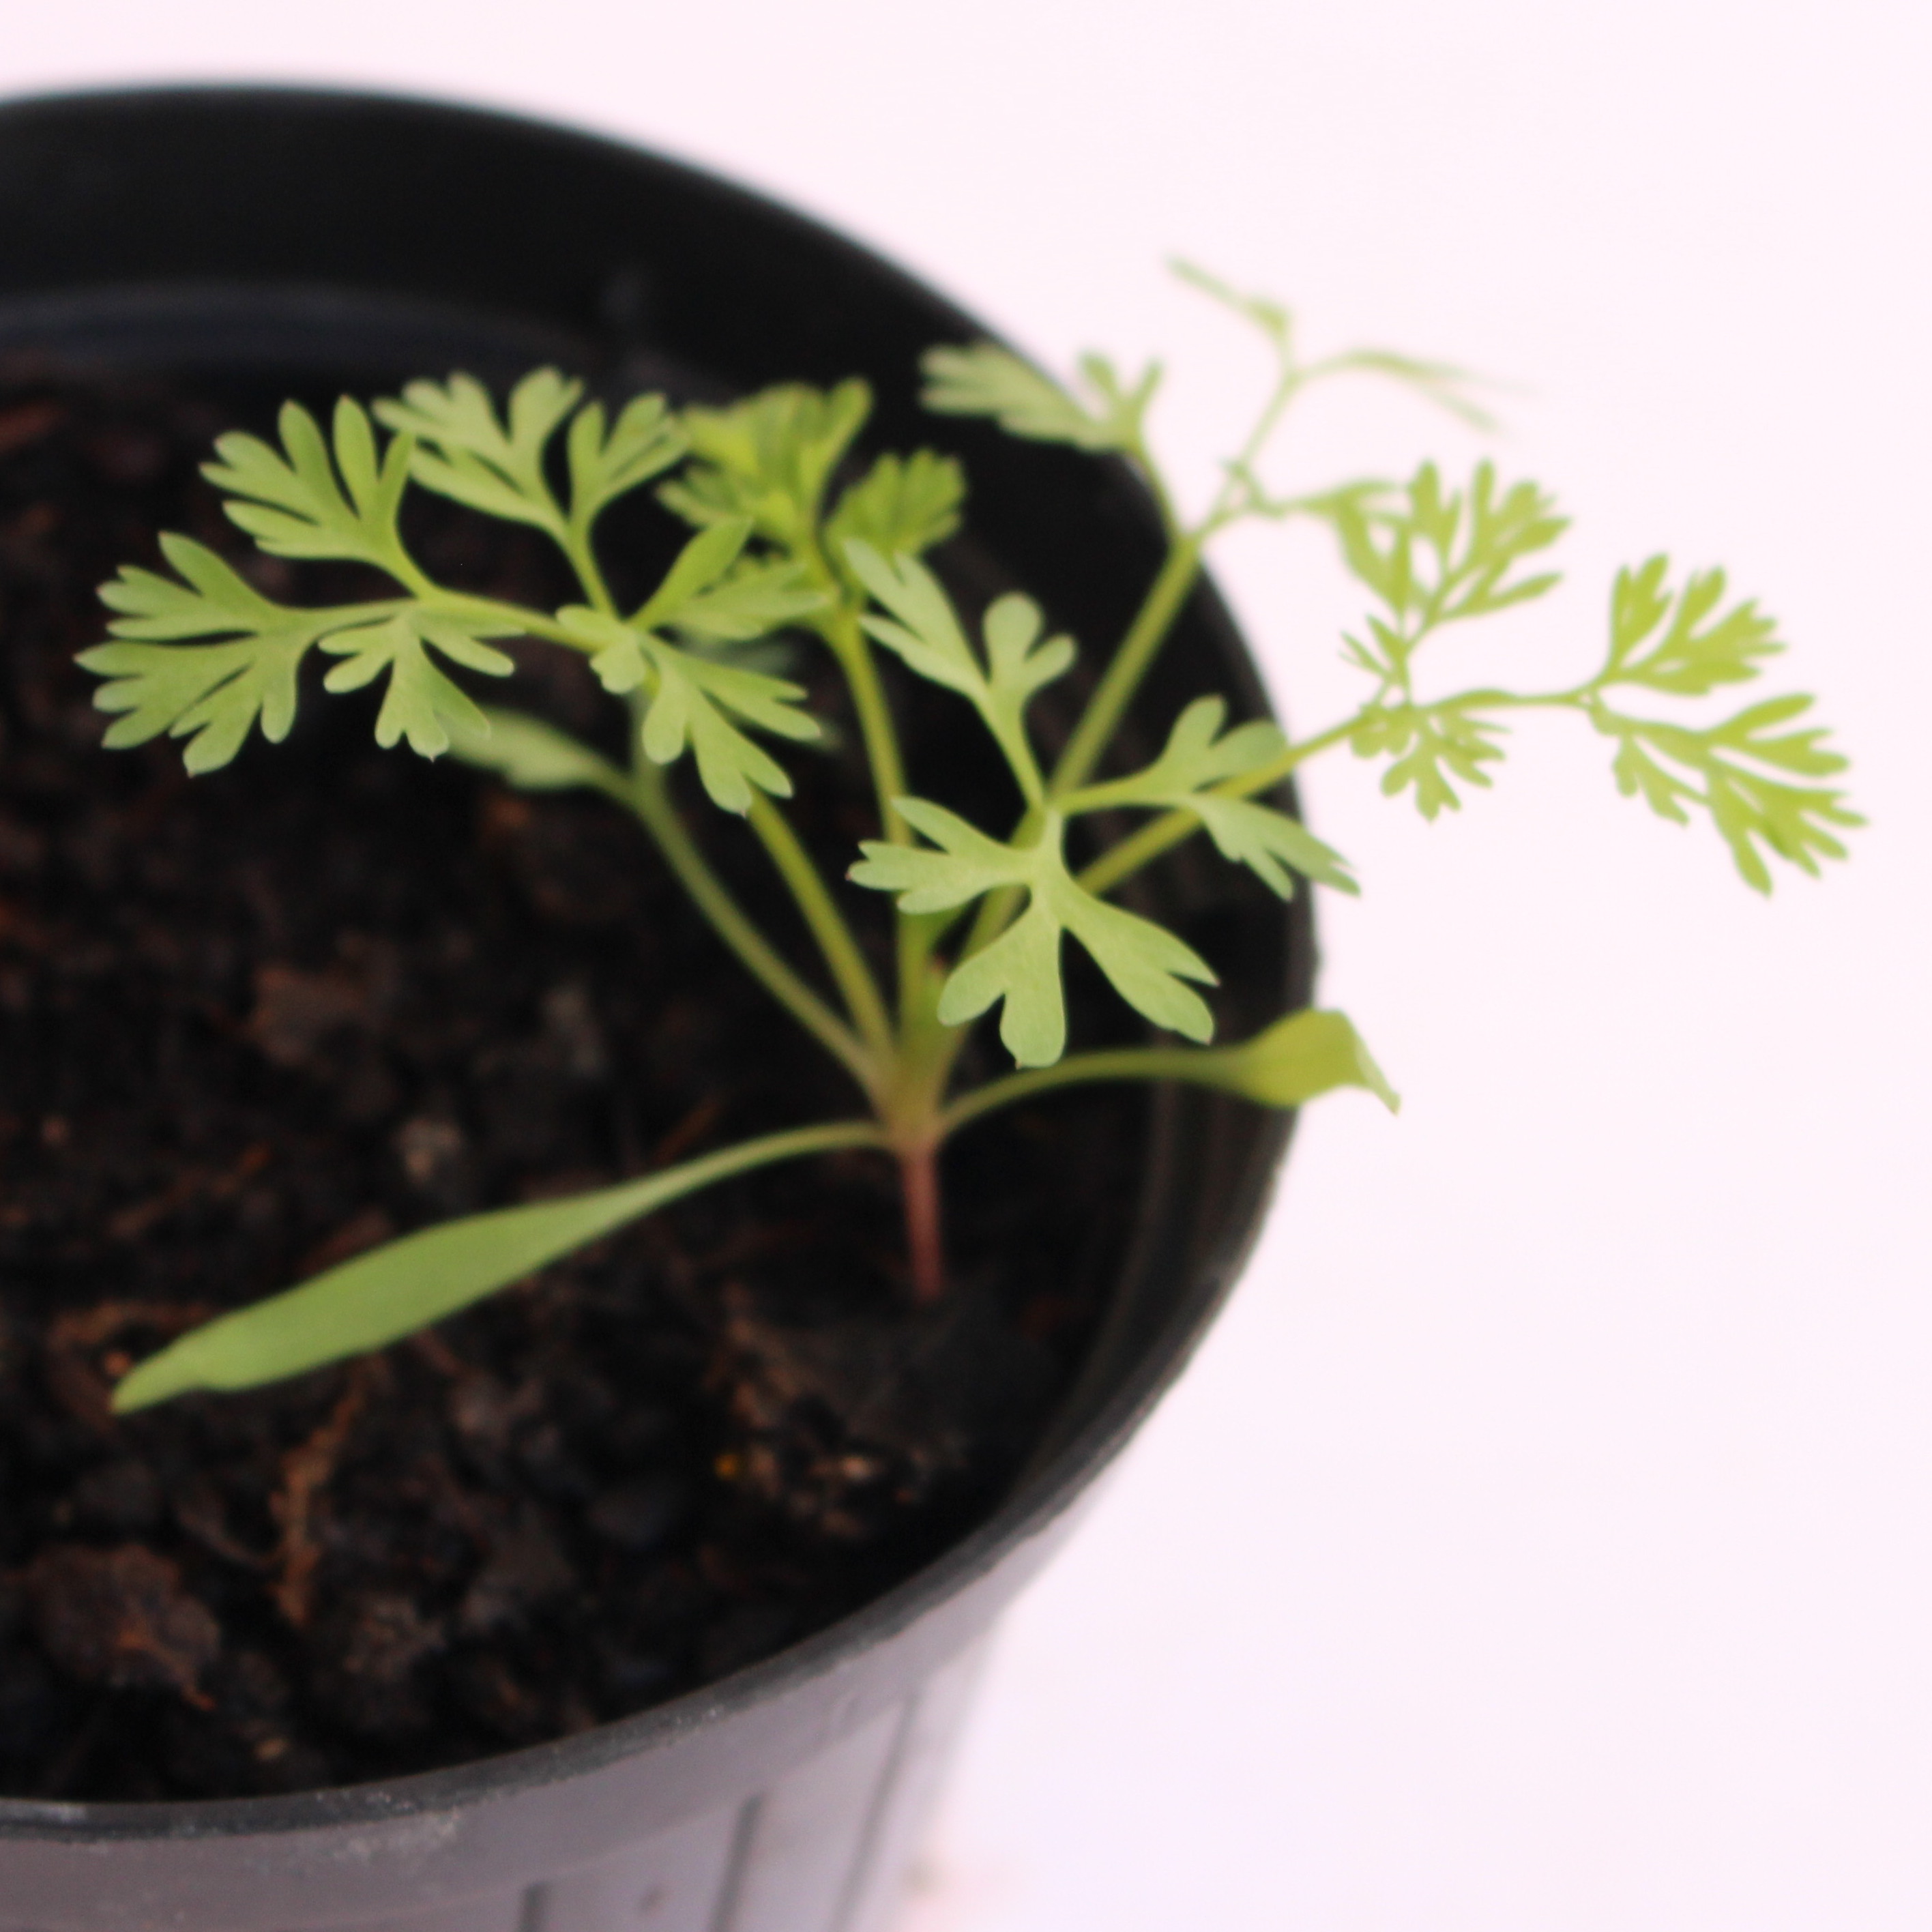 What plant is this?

Fumaria officinalis
